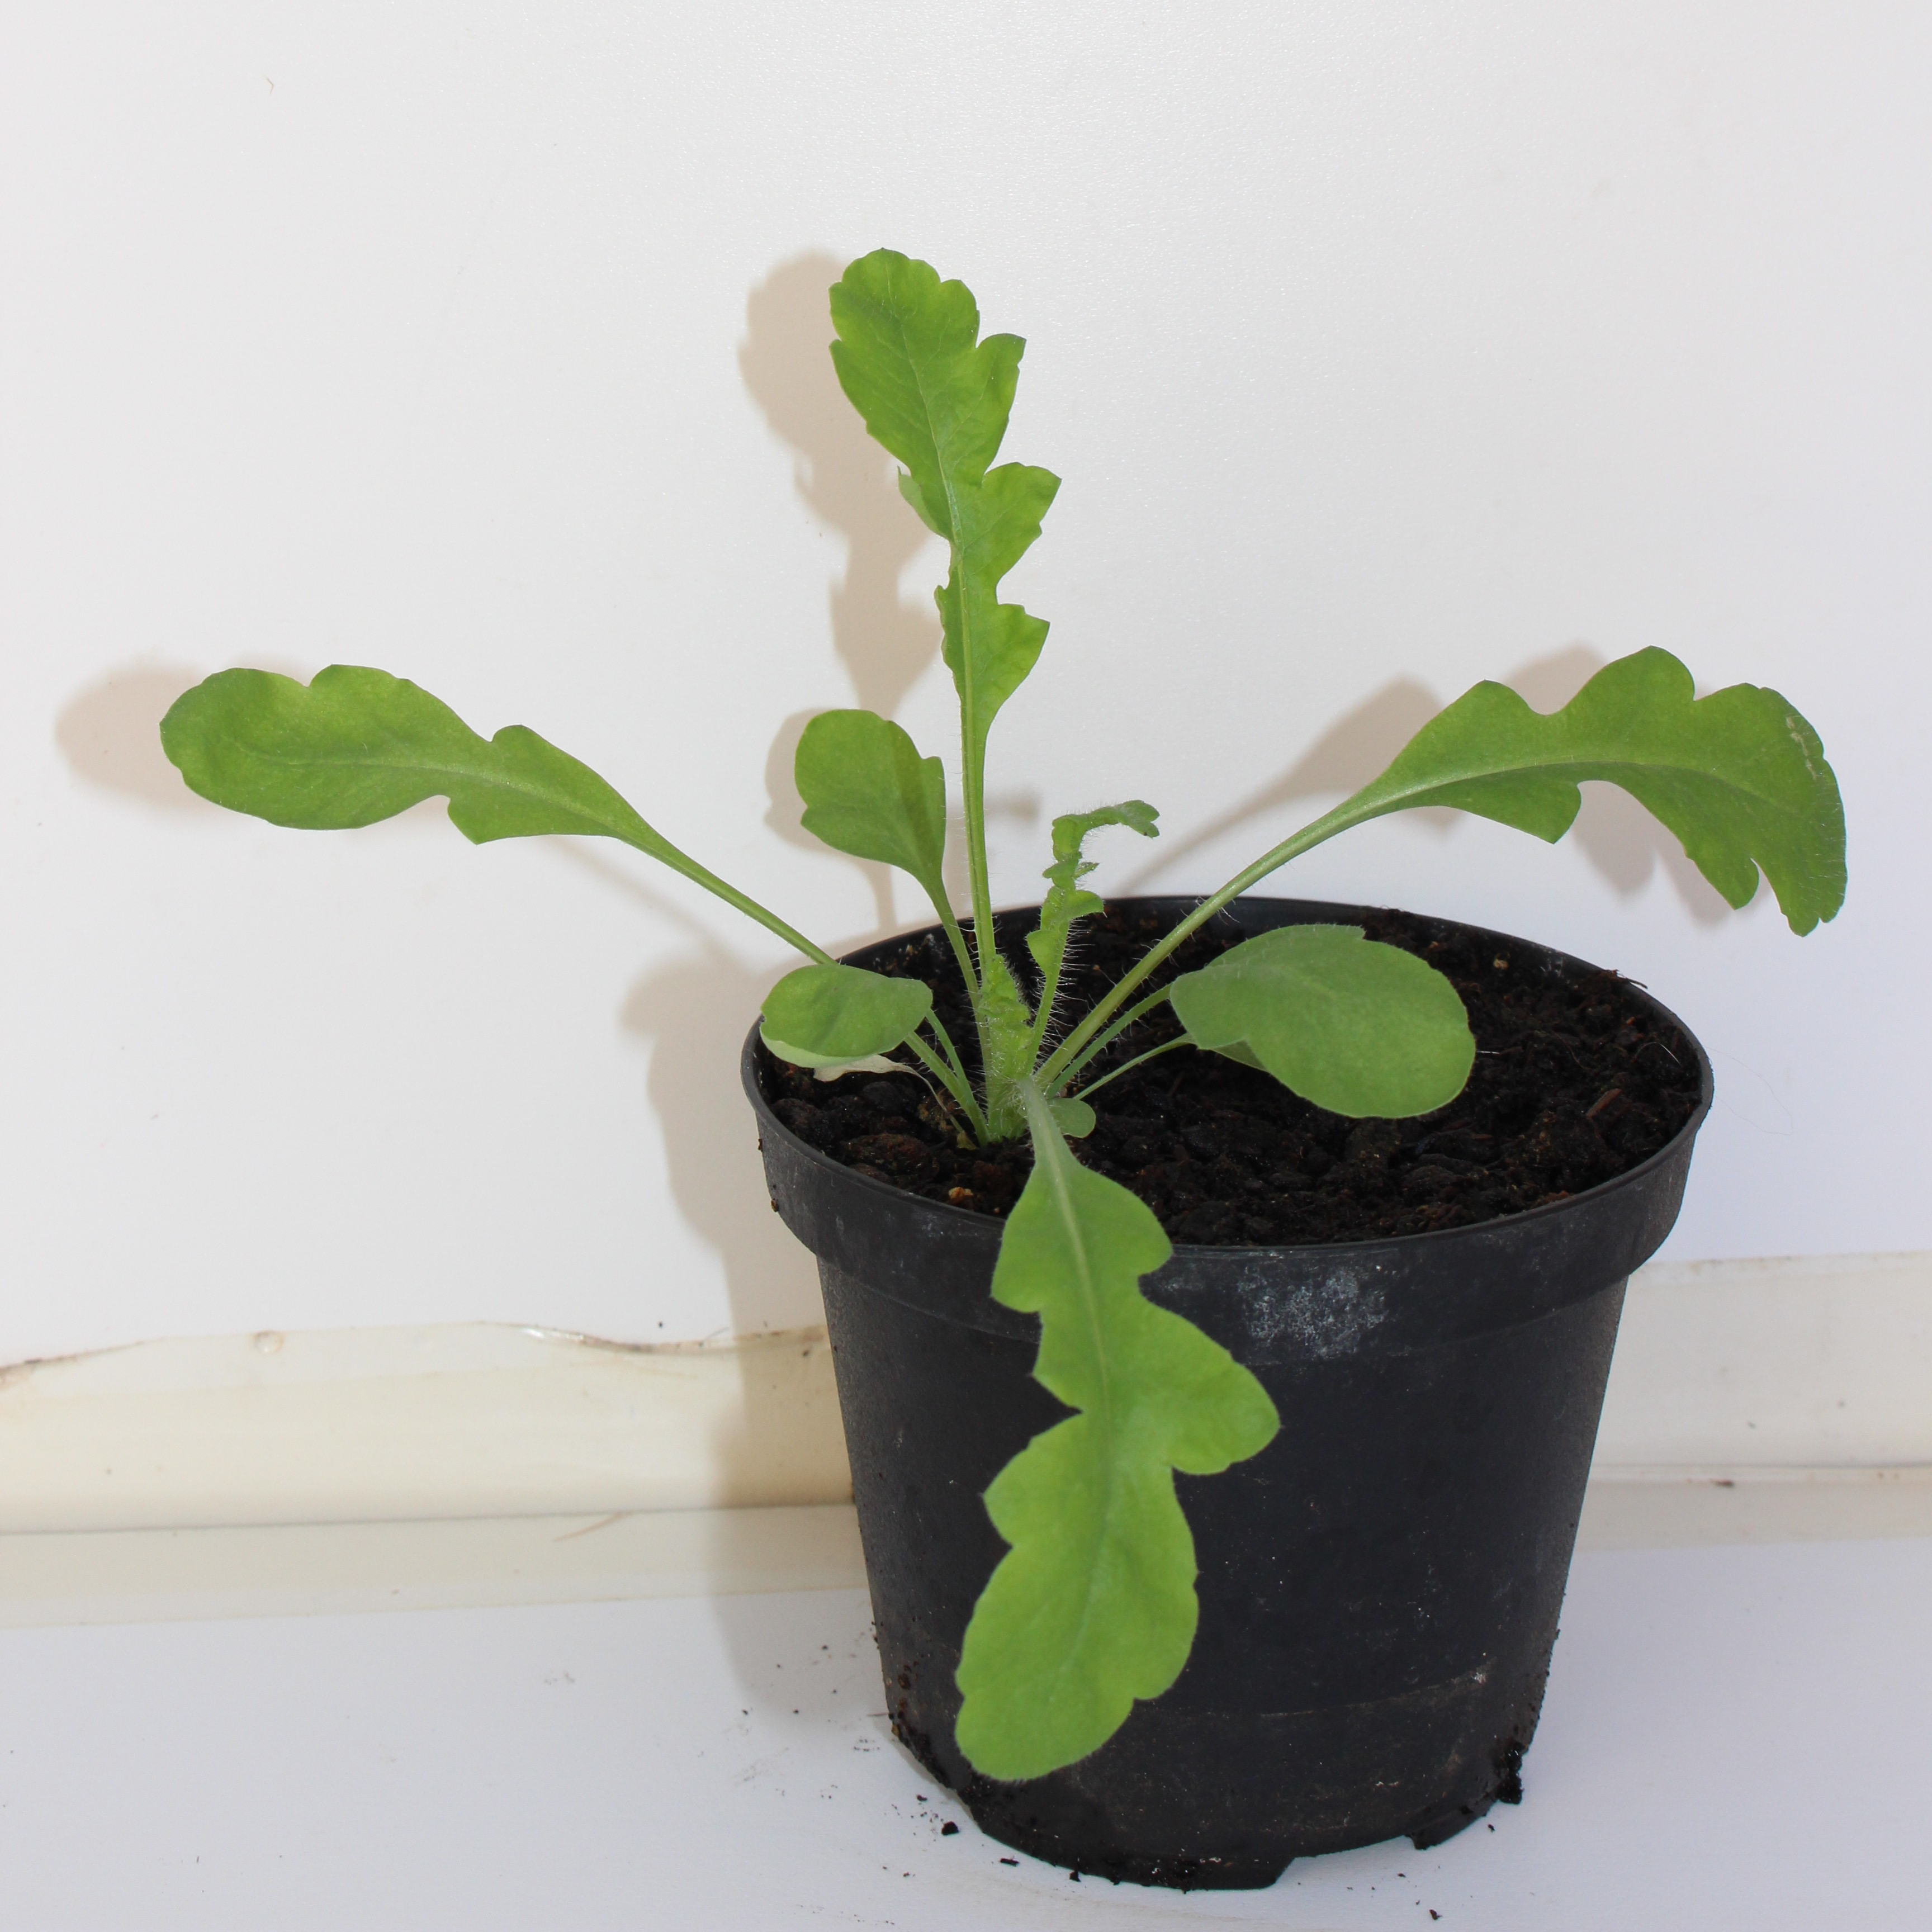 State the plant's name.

Papaver rhoeas
